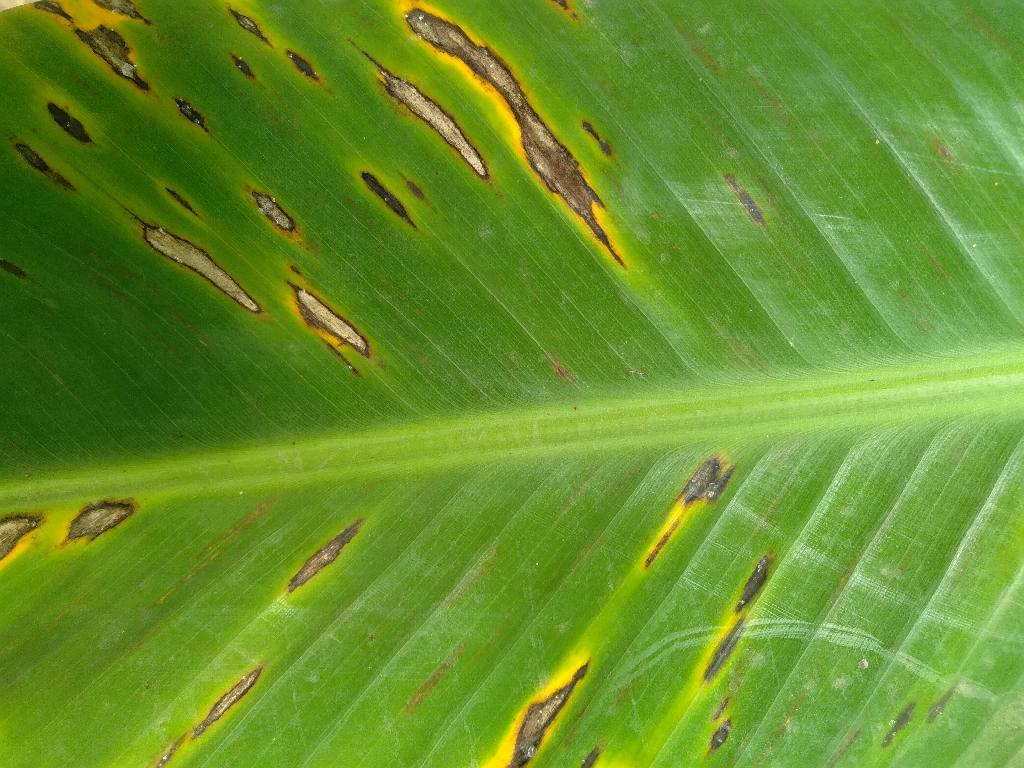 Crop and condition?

banana, black sigatoka
